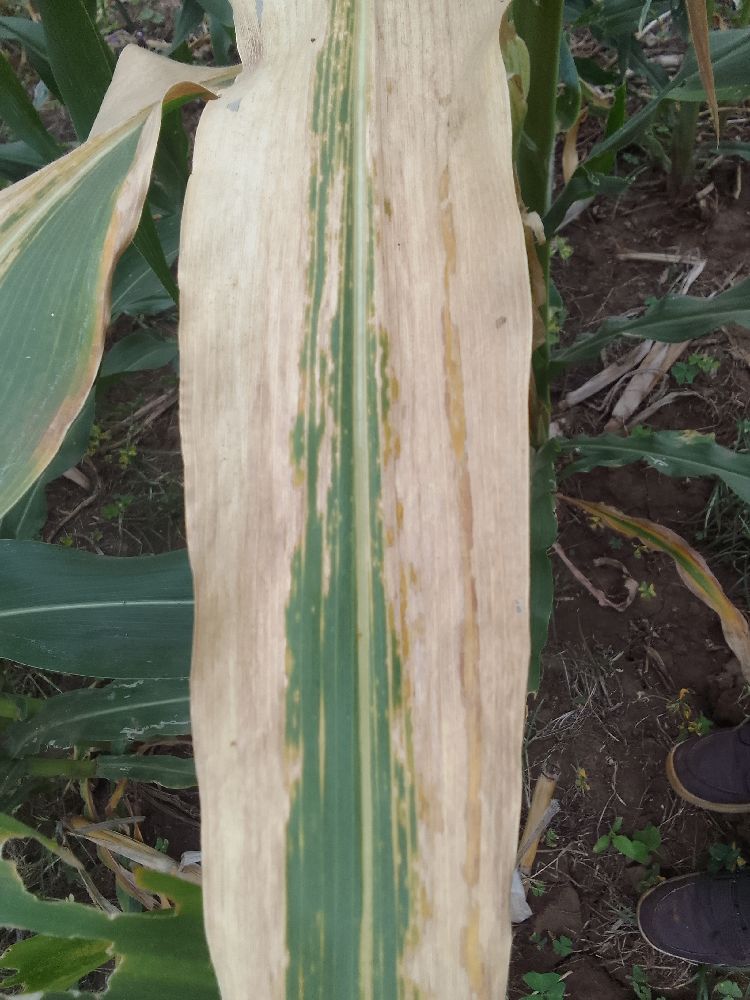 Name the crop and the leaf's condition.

maize, maize lethal necrosis
